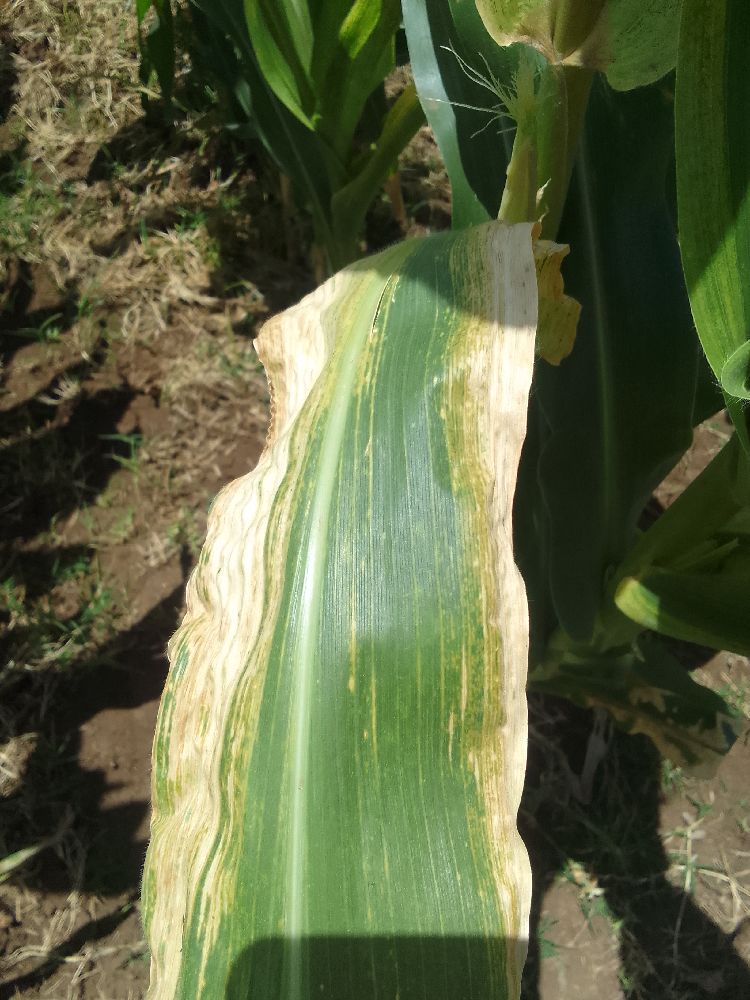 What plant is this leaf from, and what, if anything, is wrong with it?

maize, maize lethal necrosis
